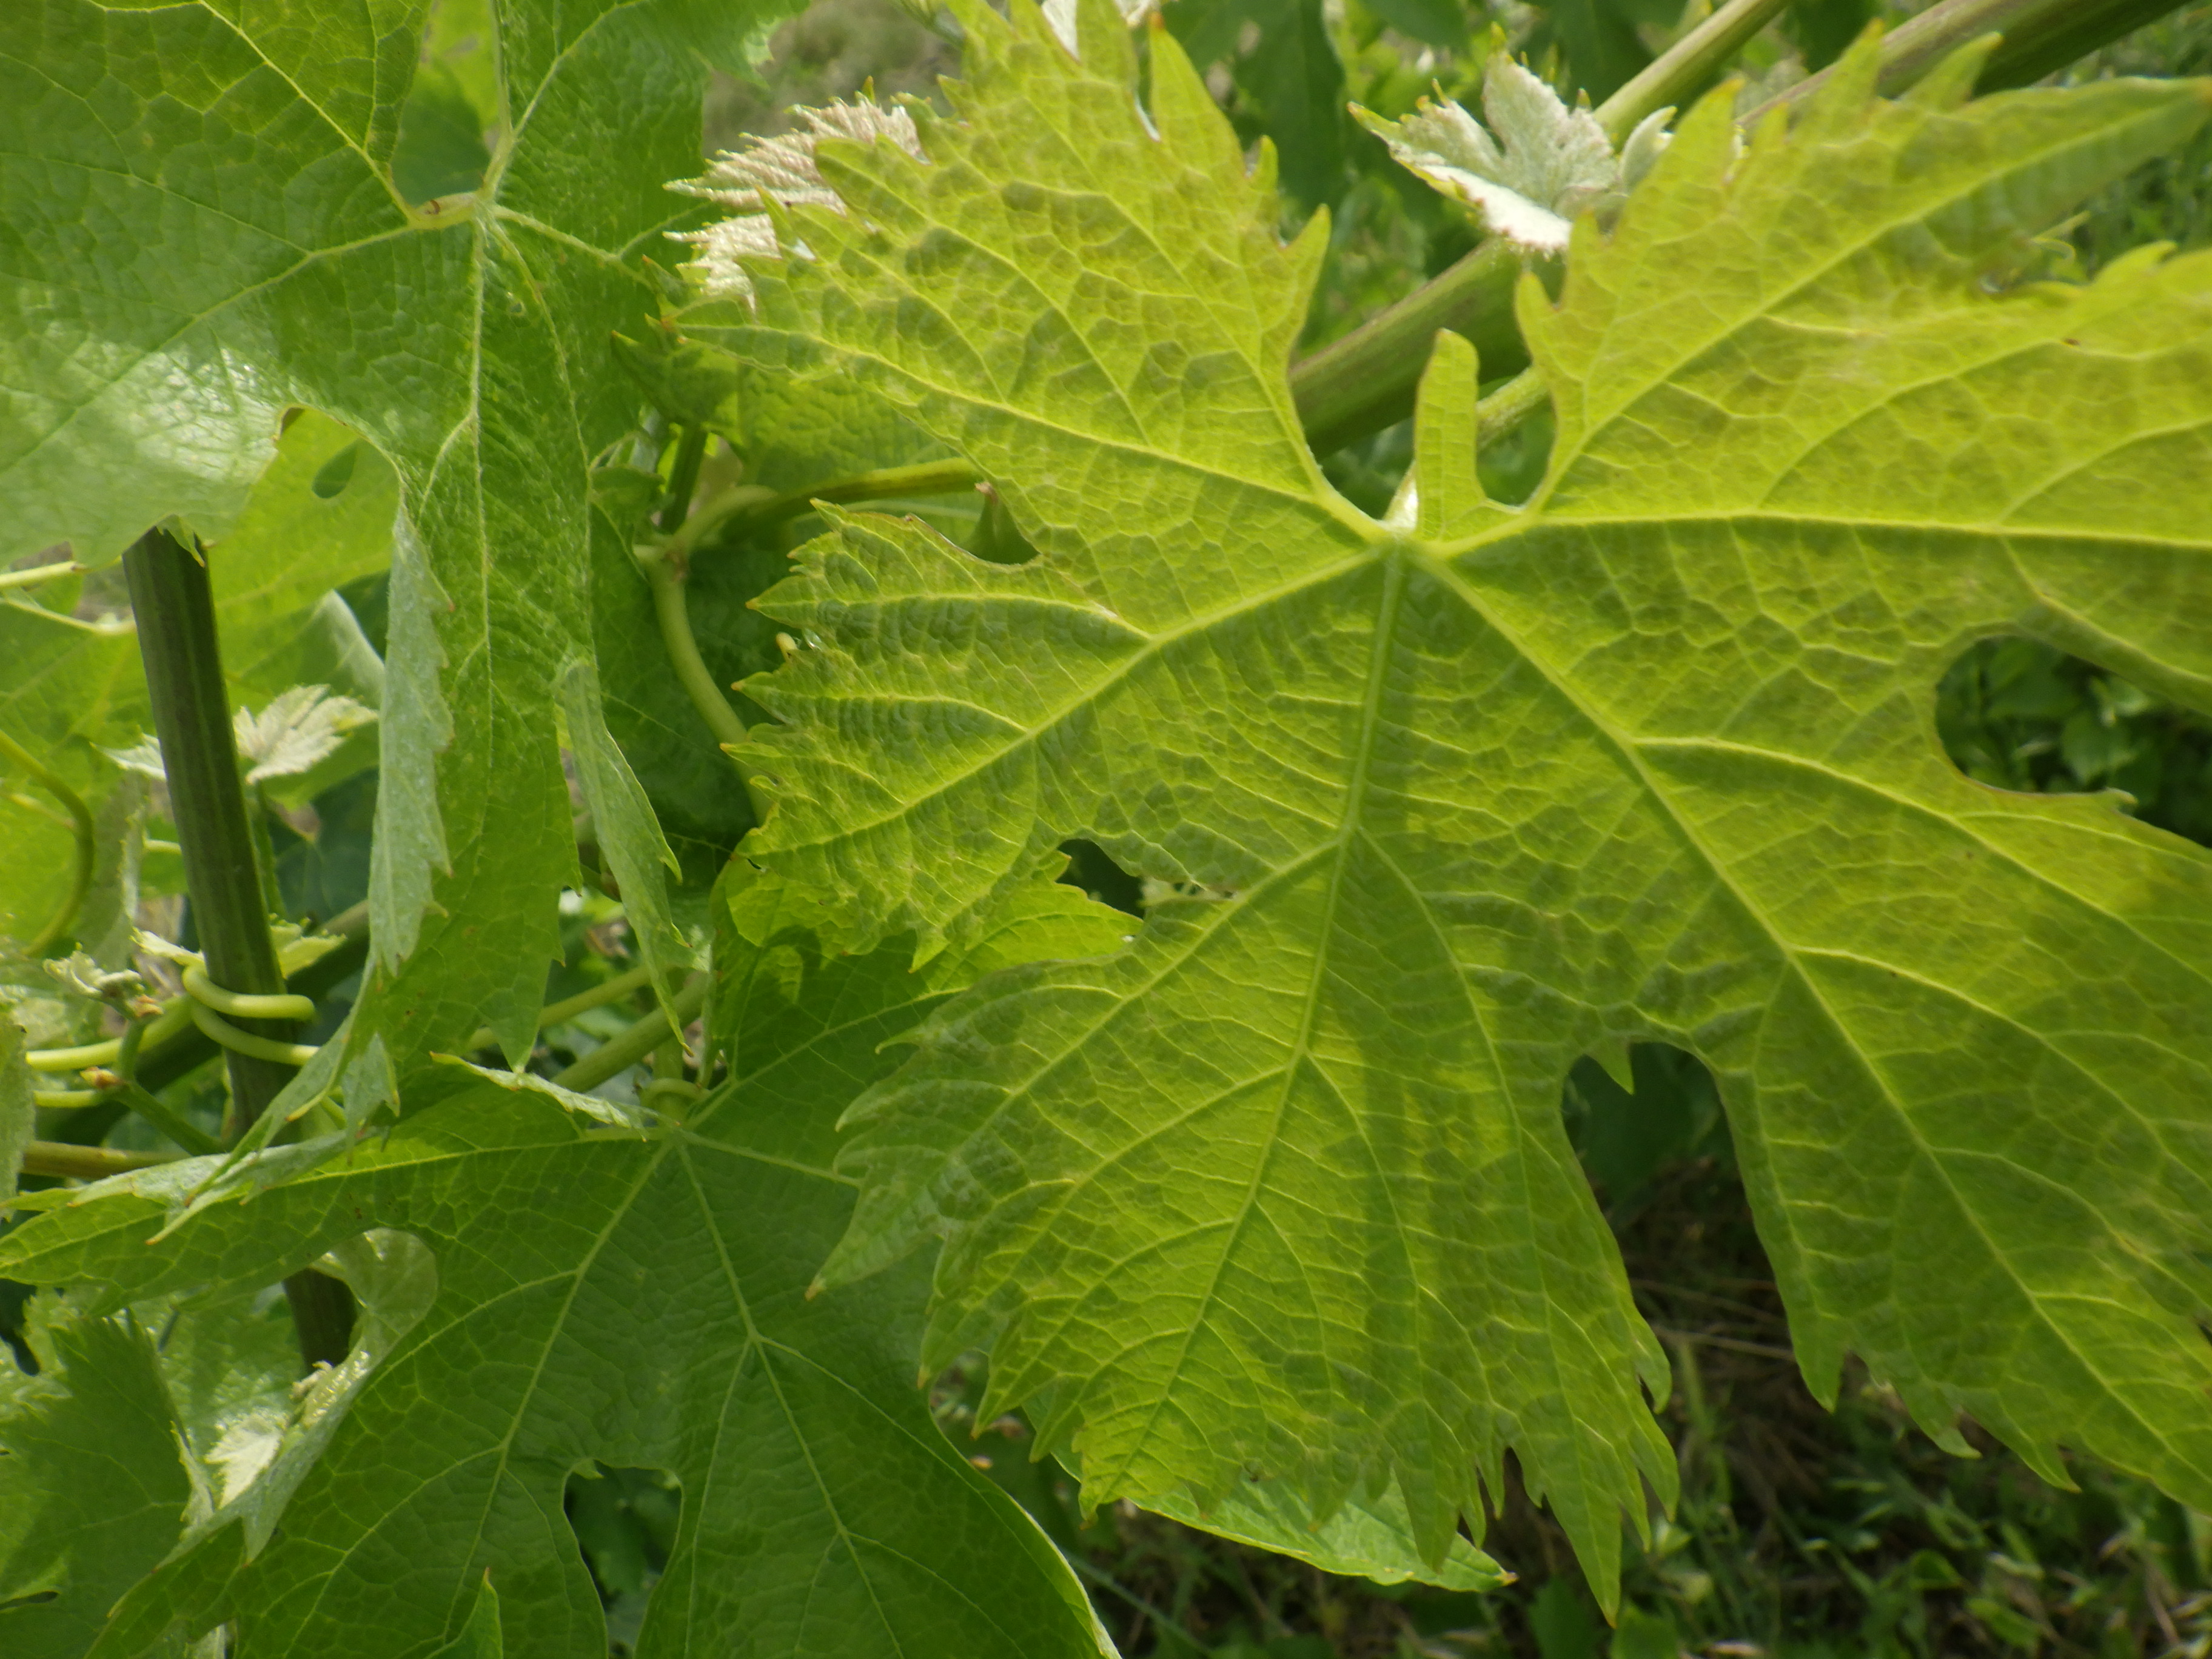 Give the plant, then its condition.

grapevine, mites
